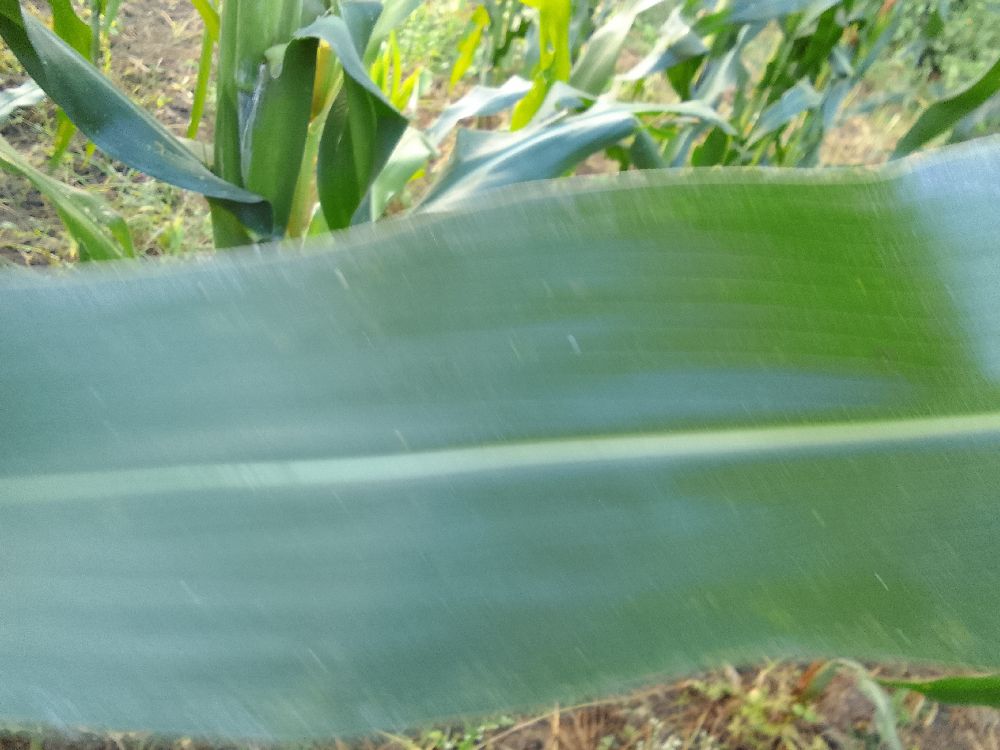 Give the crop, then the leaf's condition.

maize, healthy
